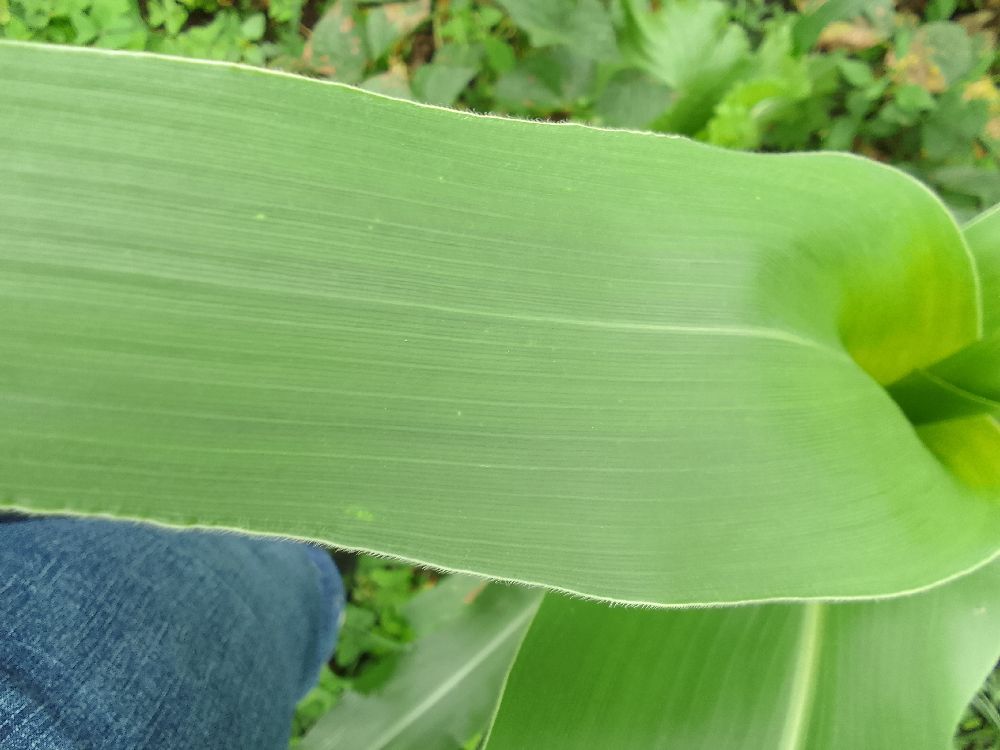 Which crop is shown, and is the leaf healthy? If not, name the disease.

maize, healthy
